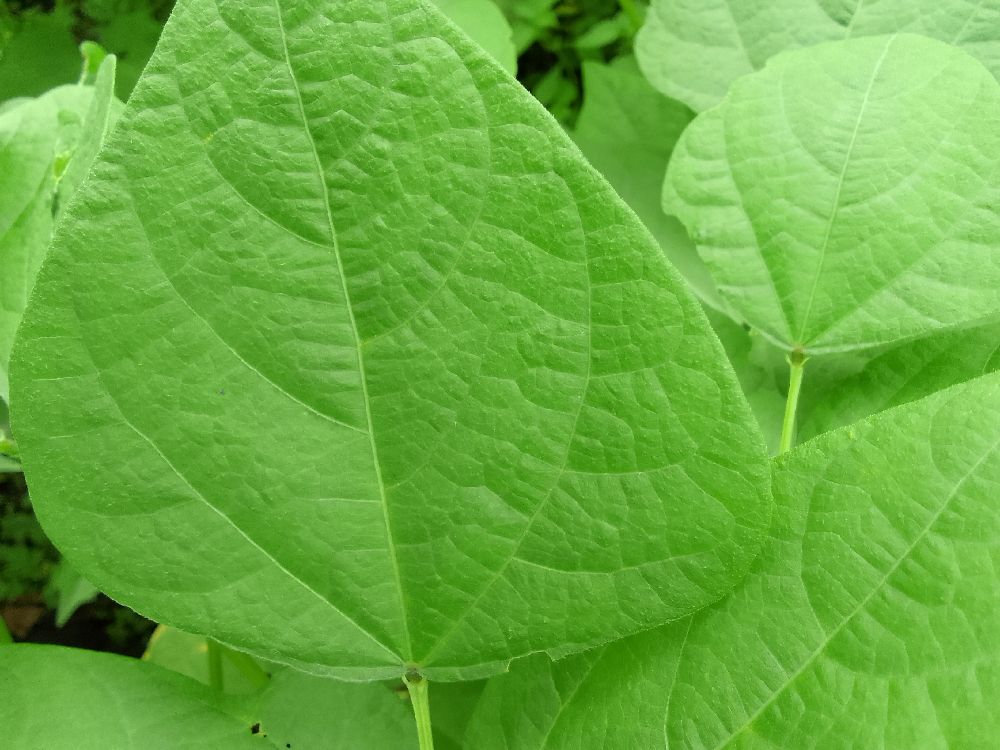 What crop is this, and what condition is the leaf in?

common bean, healthy
